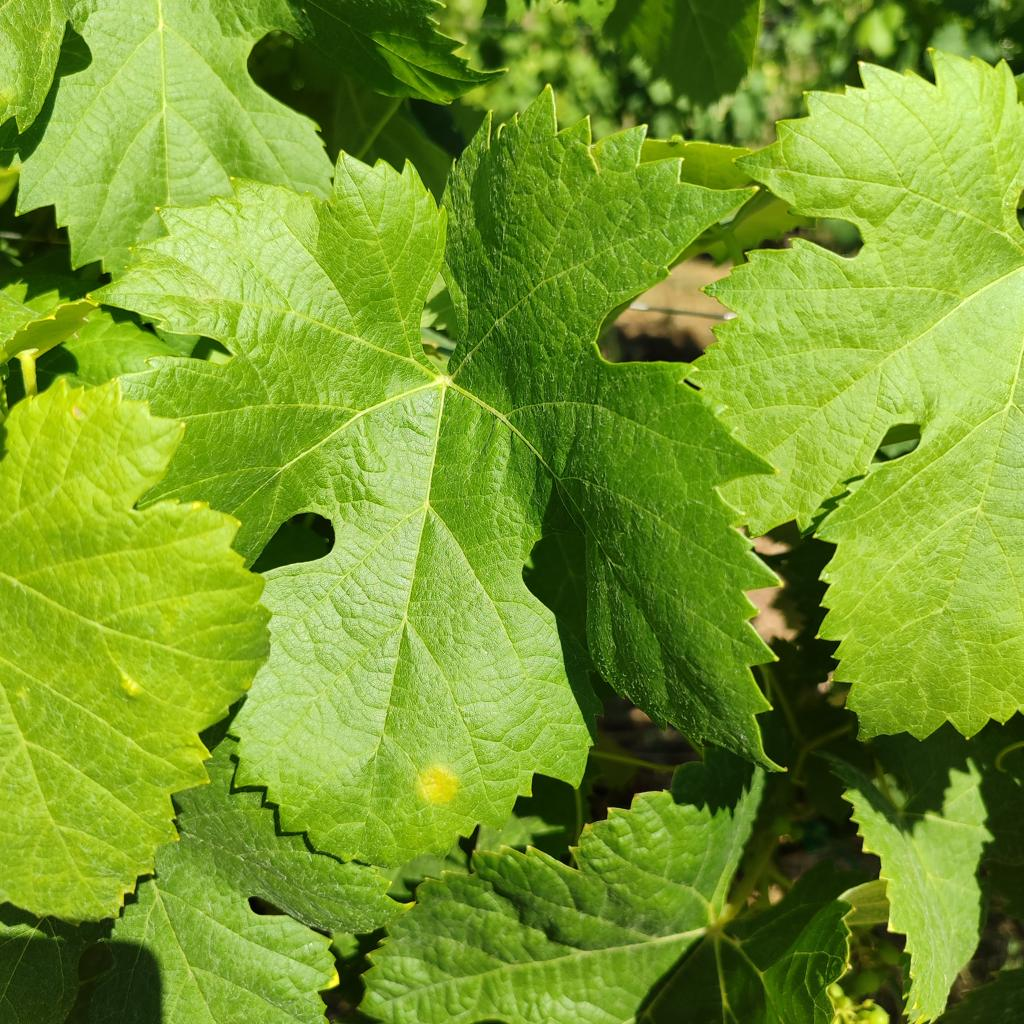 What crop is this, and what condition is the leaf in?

grapevine, downy mildew
